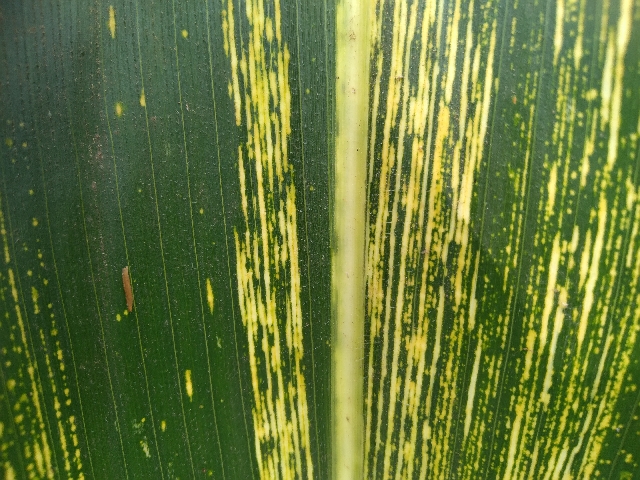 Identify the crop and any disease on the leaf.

maize, maize streak virus
